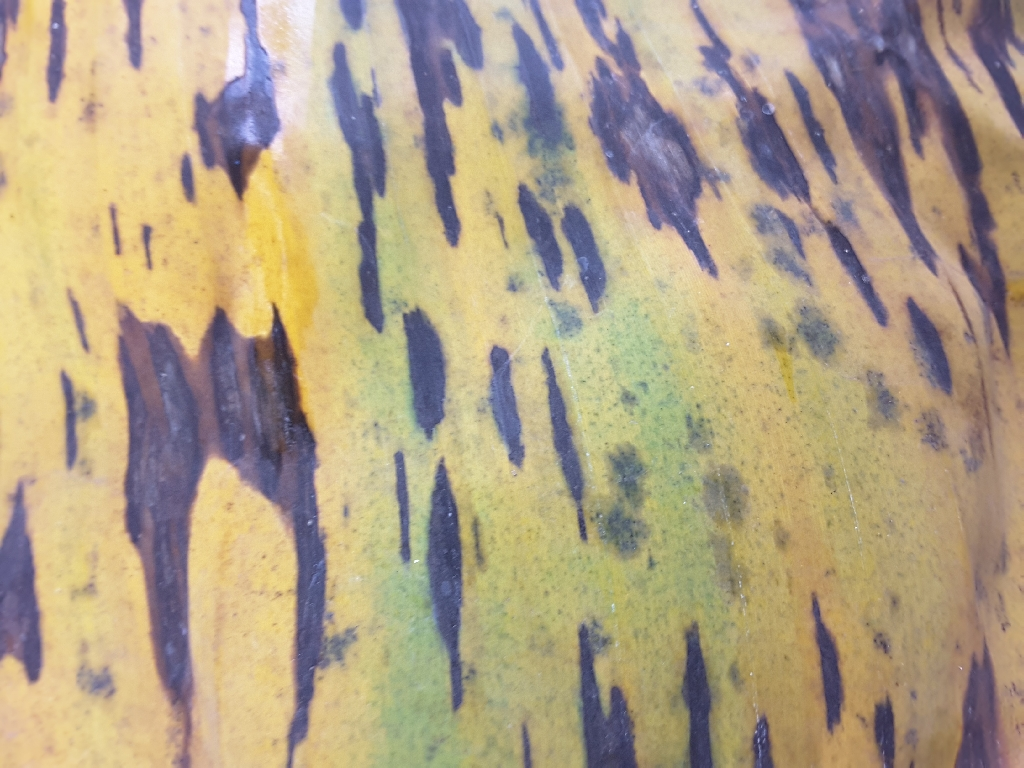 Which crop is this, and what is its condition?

banana, black sigatoka
